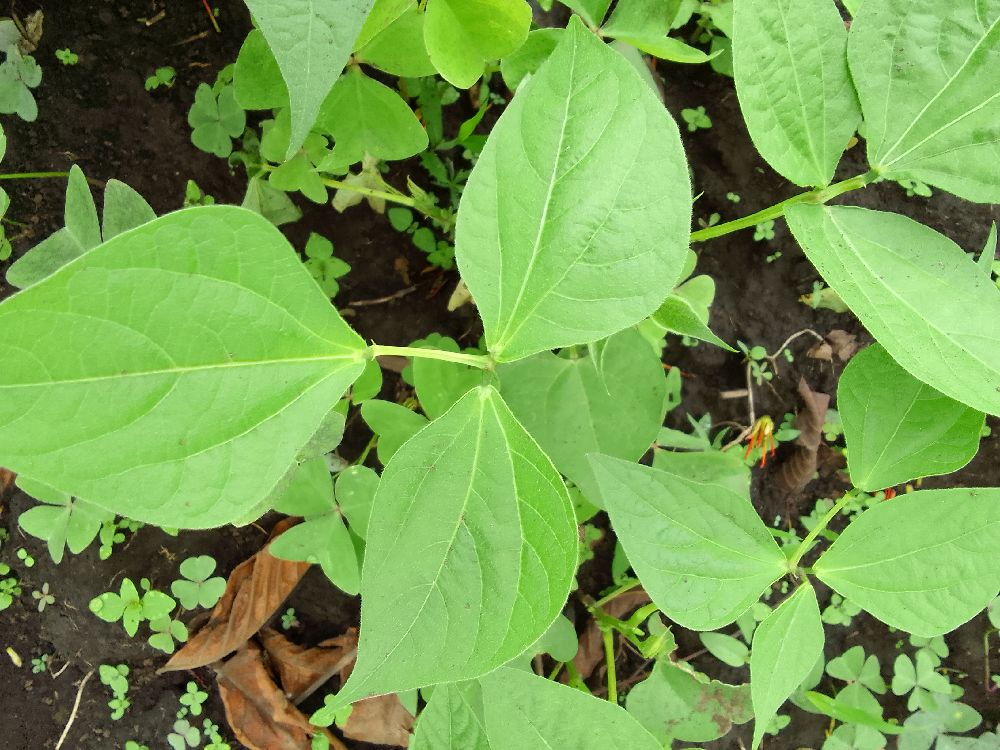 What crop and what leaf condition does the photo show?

common bean, healthy
